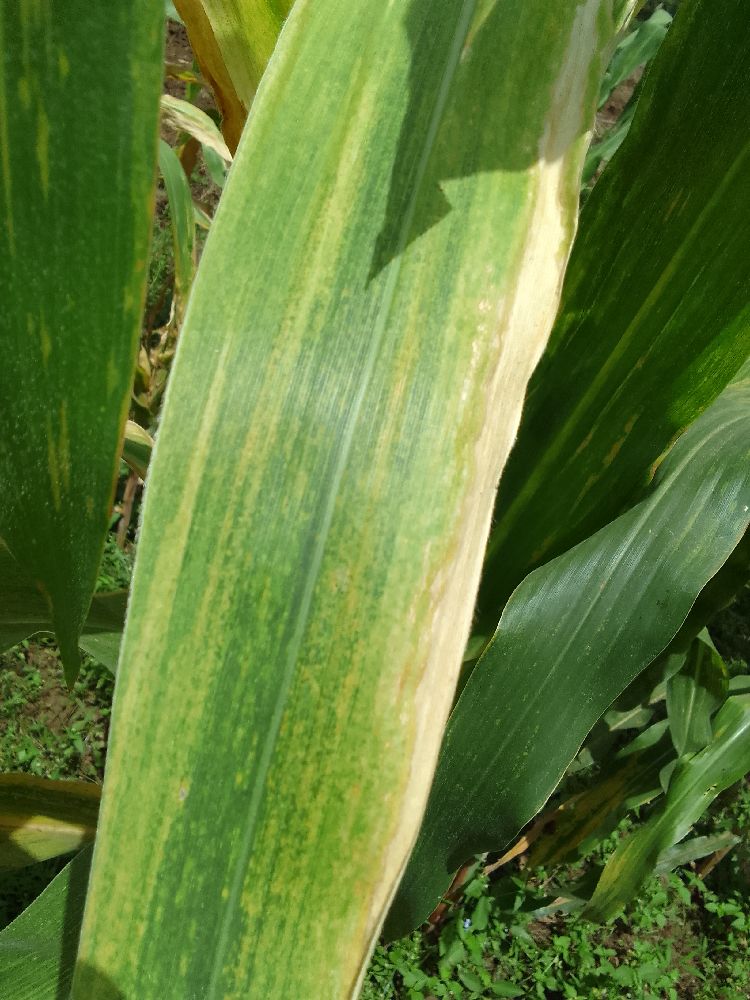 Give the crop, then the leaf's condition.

maize, maize lethal necrosis
